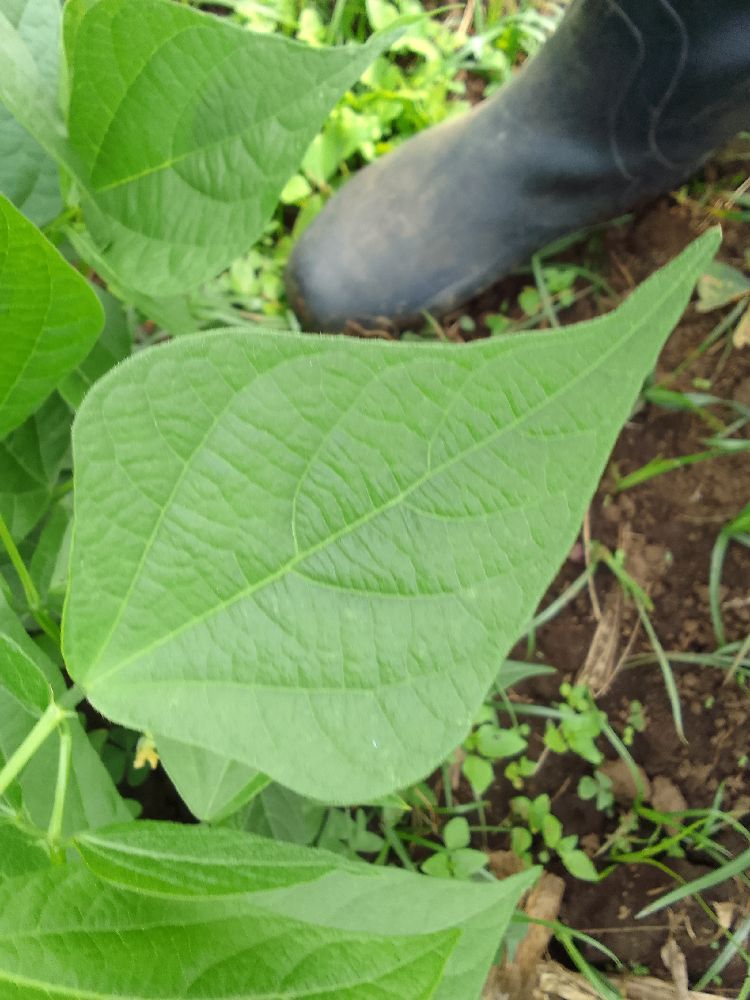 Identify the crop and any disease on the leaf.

common bean, healthy
